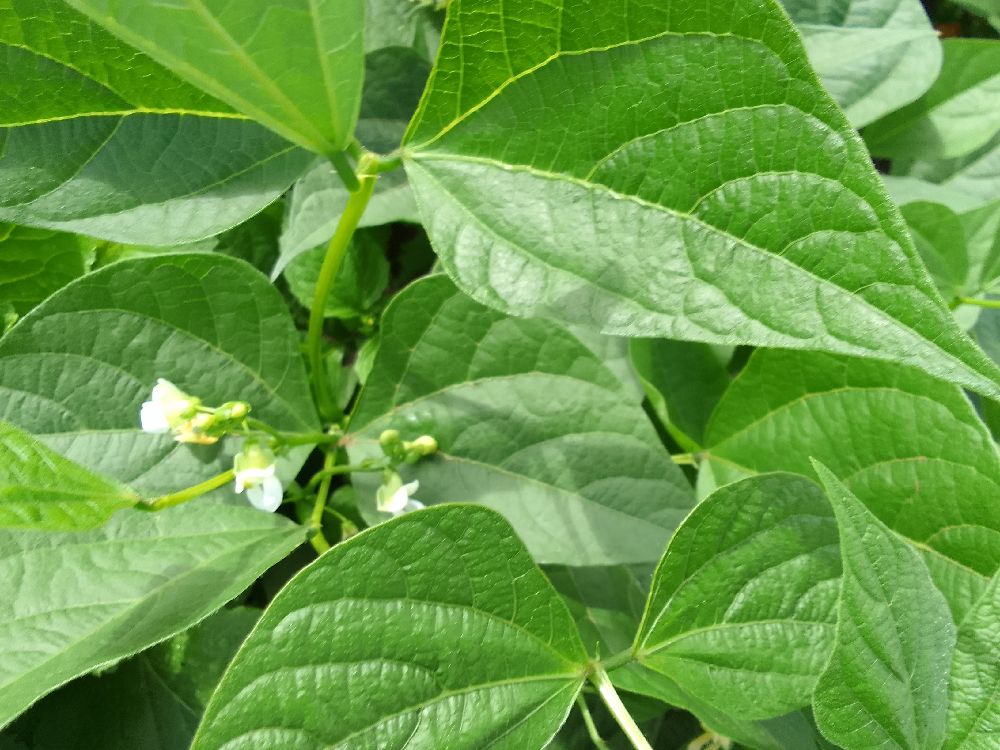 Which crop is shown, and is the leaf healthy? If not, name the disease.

common bean, healthy
